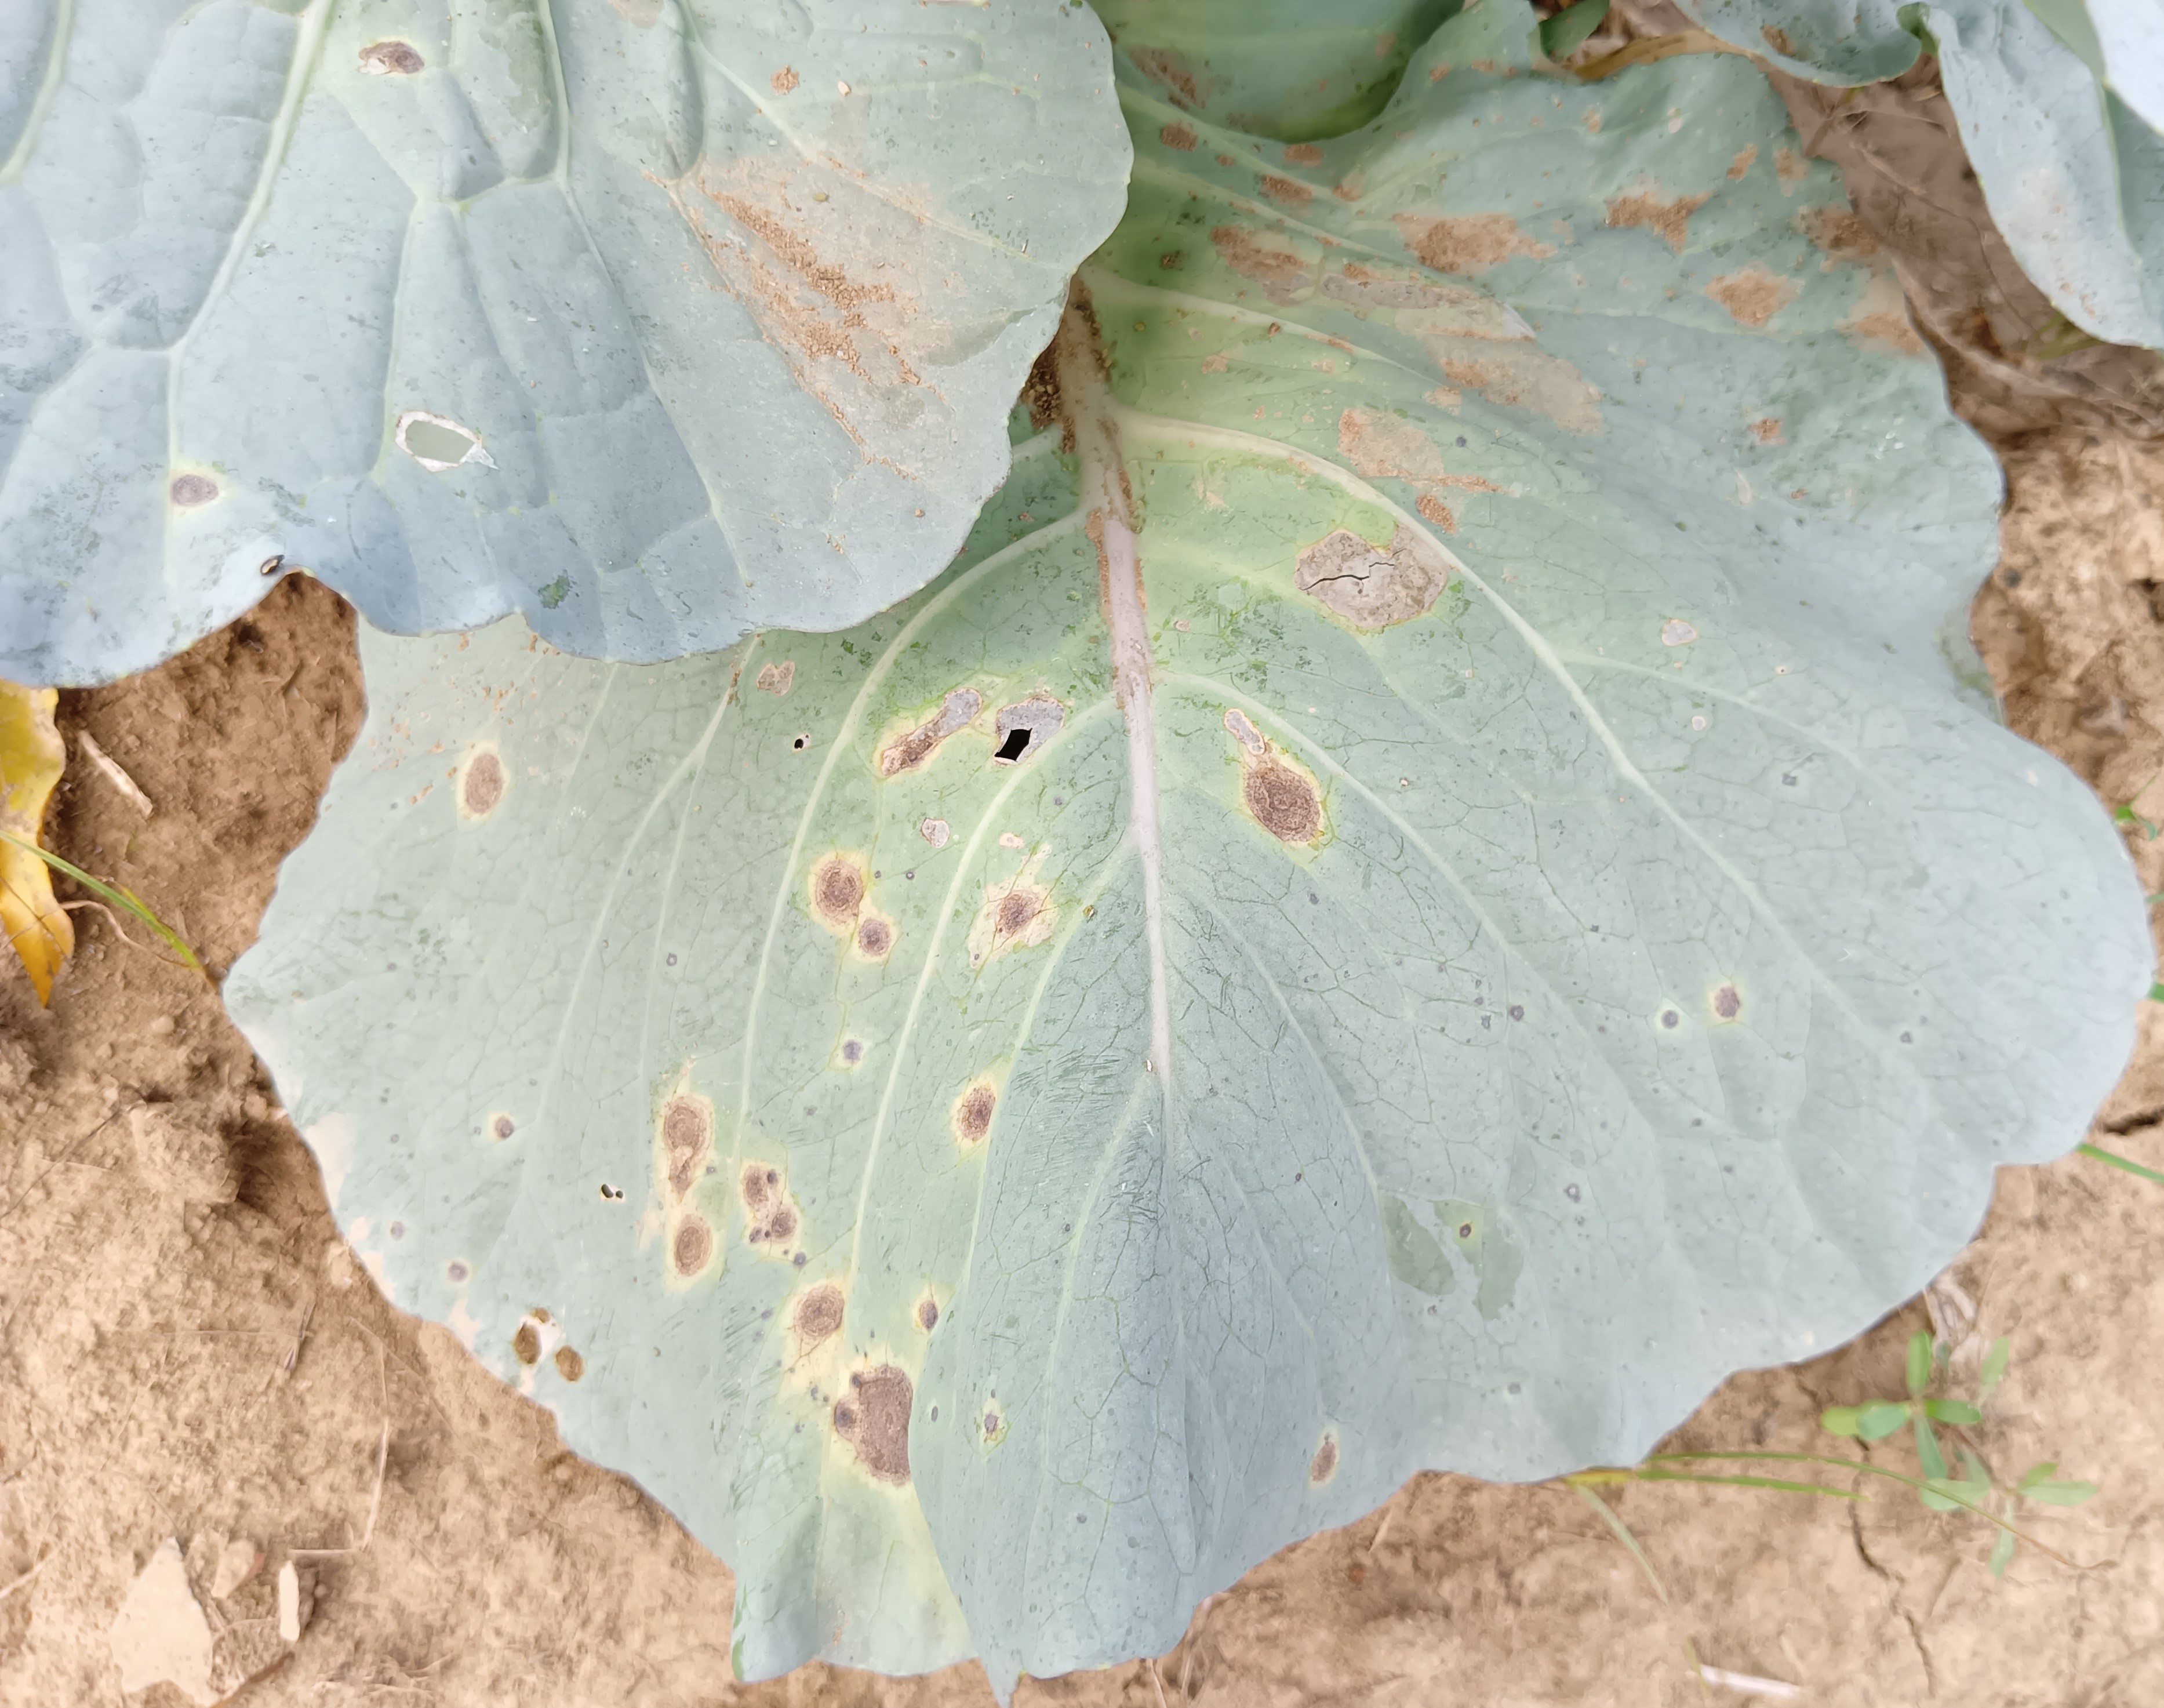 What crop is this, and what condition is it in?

cabbage, alternaria
